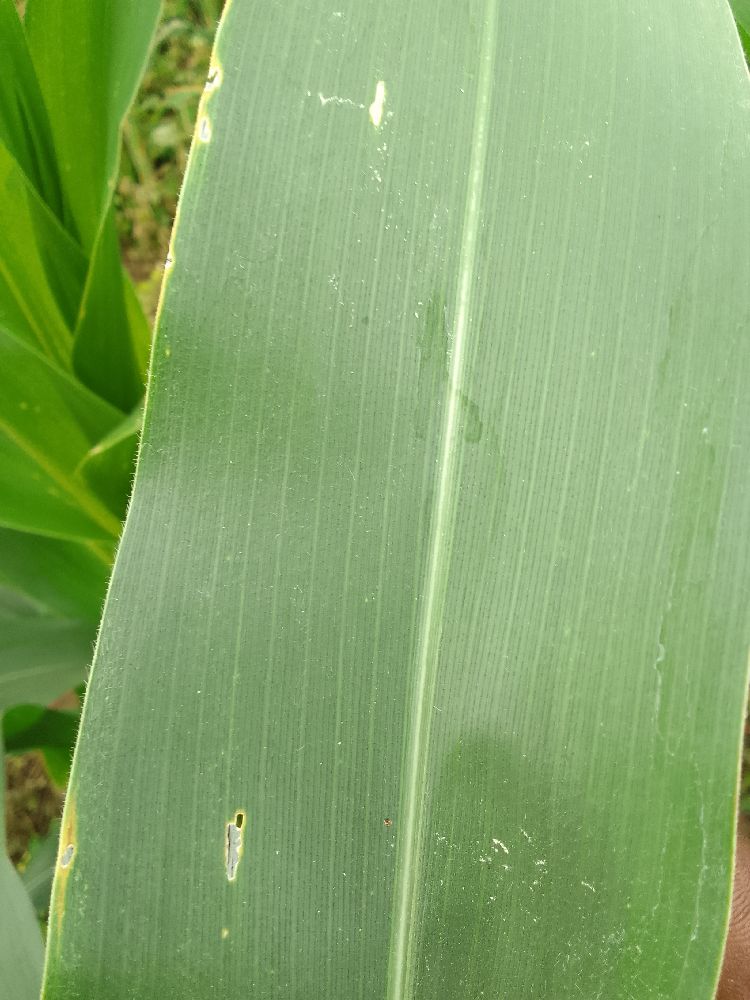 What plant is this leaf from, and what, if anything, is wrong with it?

maize, healthy
